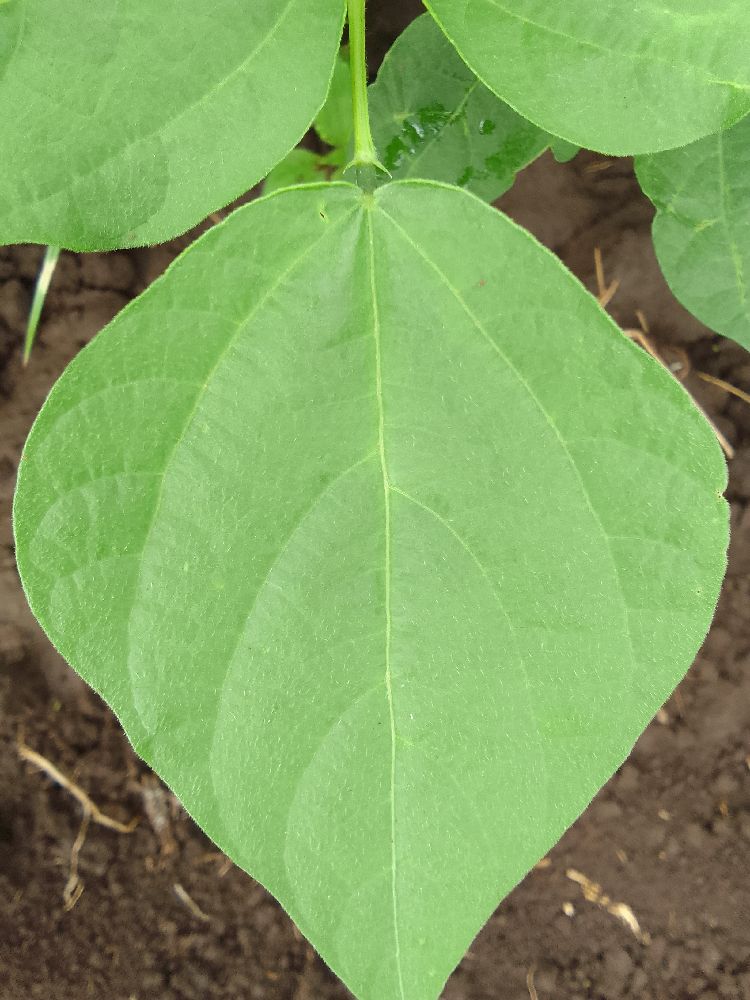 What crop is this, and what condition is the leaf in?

common bean, healthy
